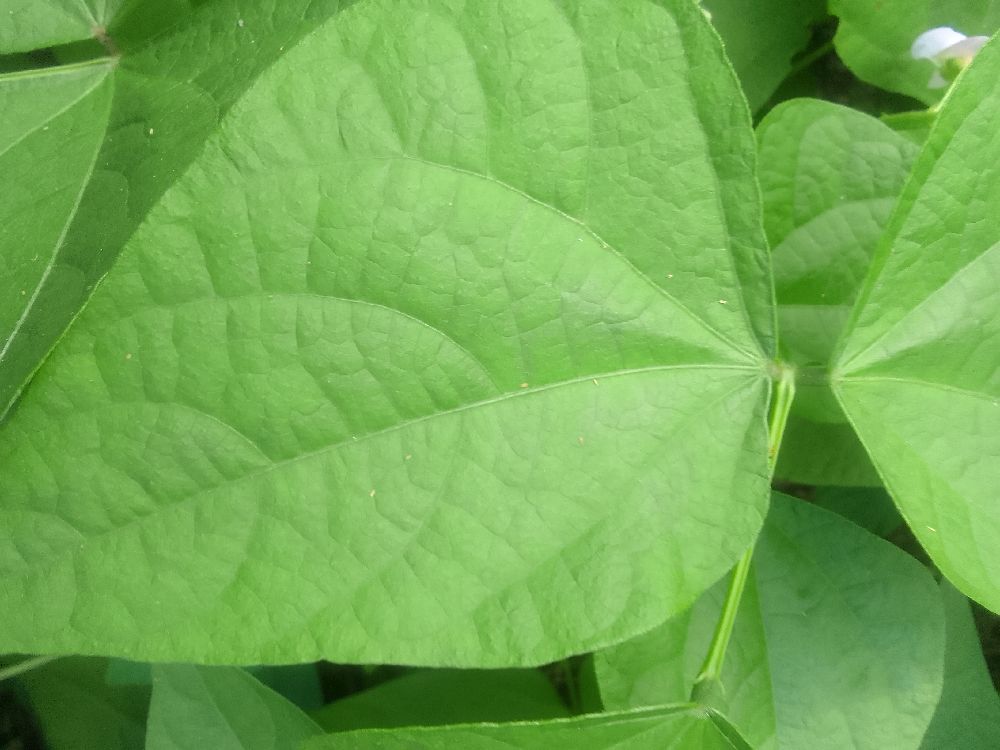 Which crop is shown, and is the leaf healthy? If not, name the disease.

common bean, healthy
